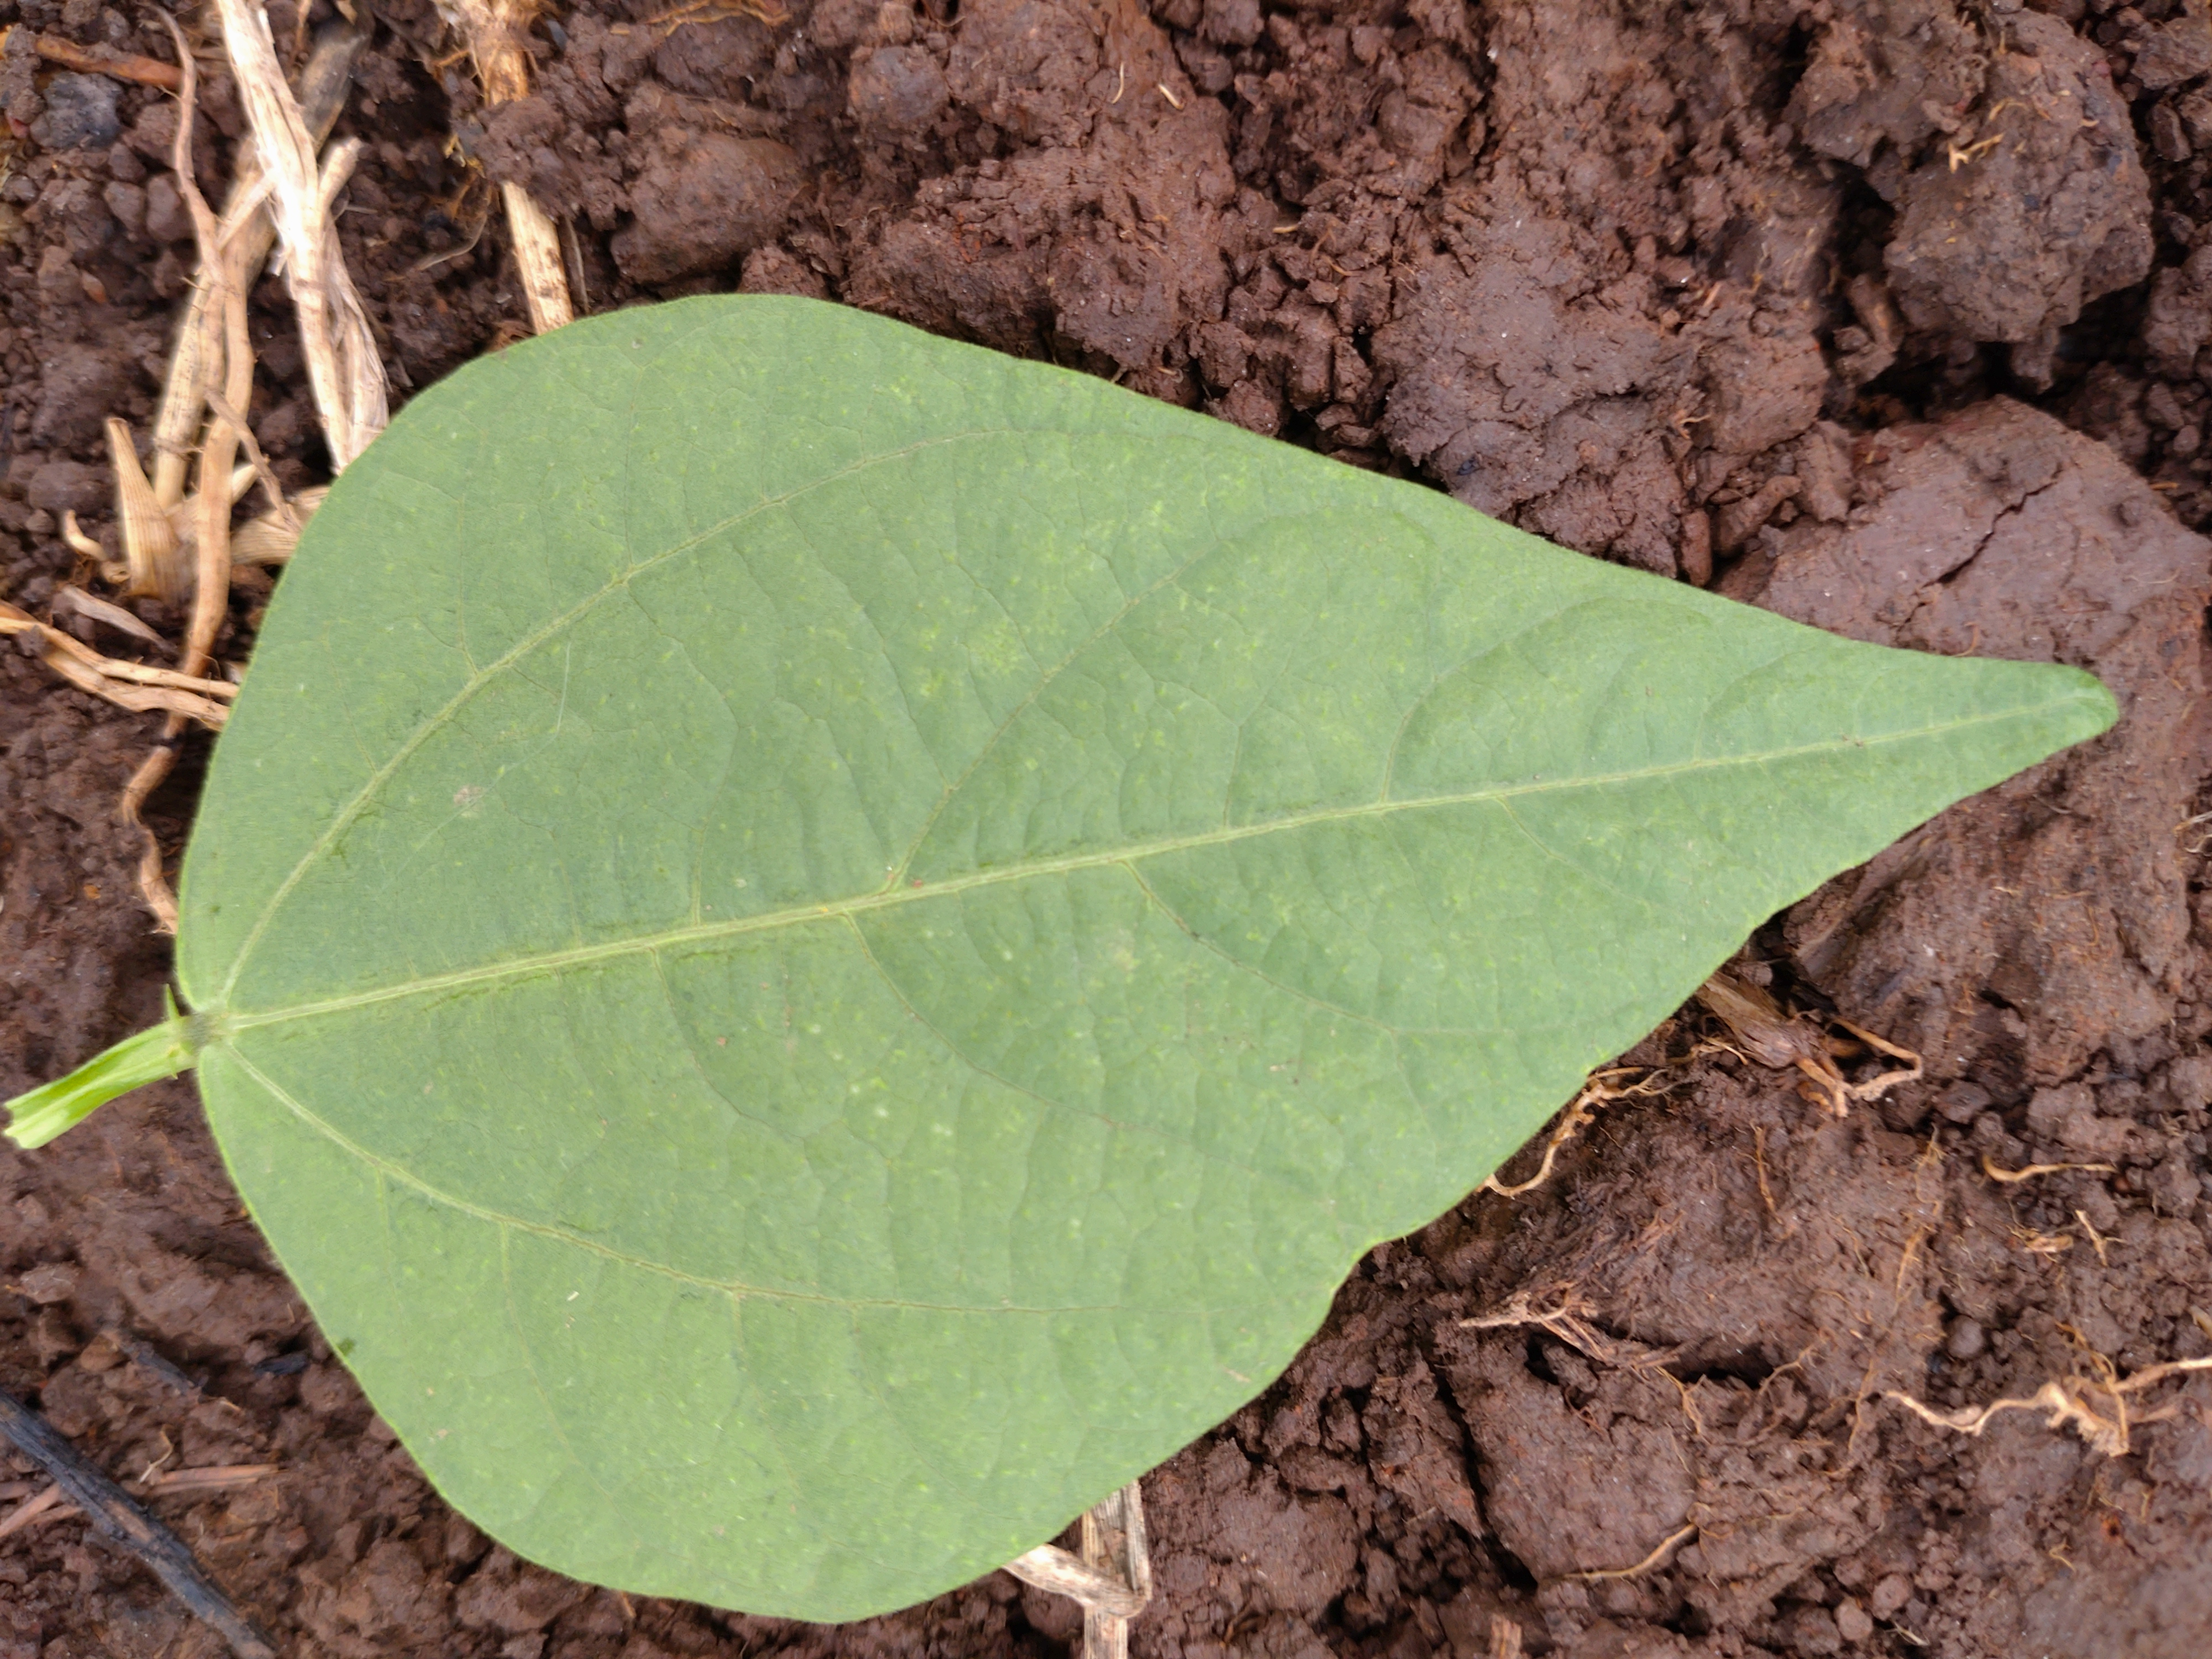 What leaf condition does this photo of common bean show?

healthy
